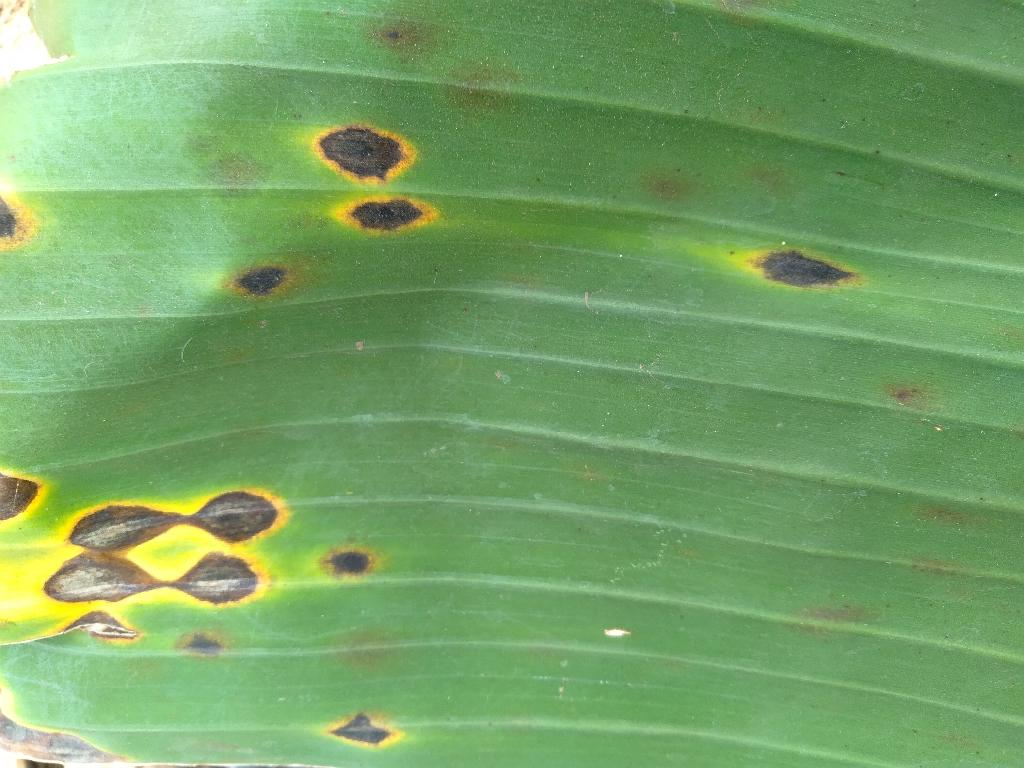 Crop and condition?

banana, black sigatoka
